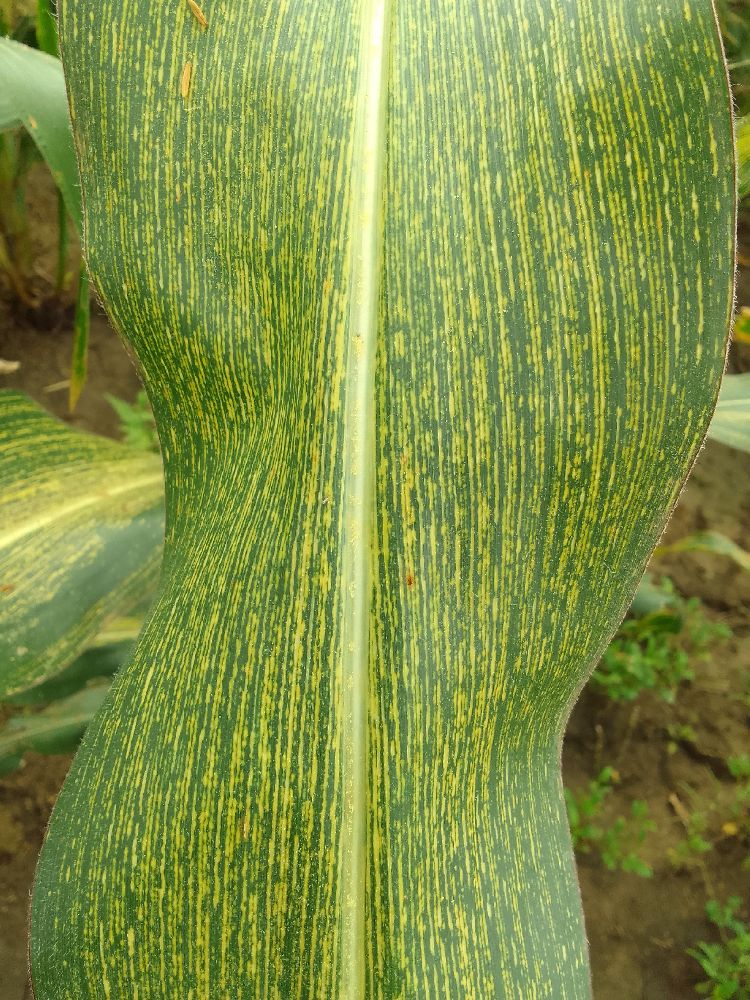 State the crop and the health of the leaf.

maize, maize streak virus
